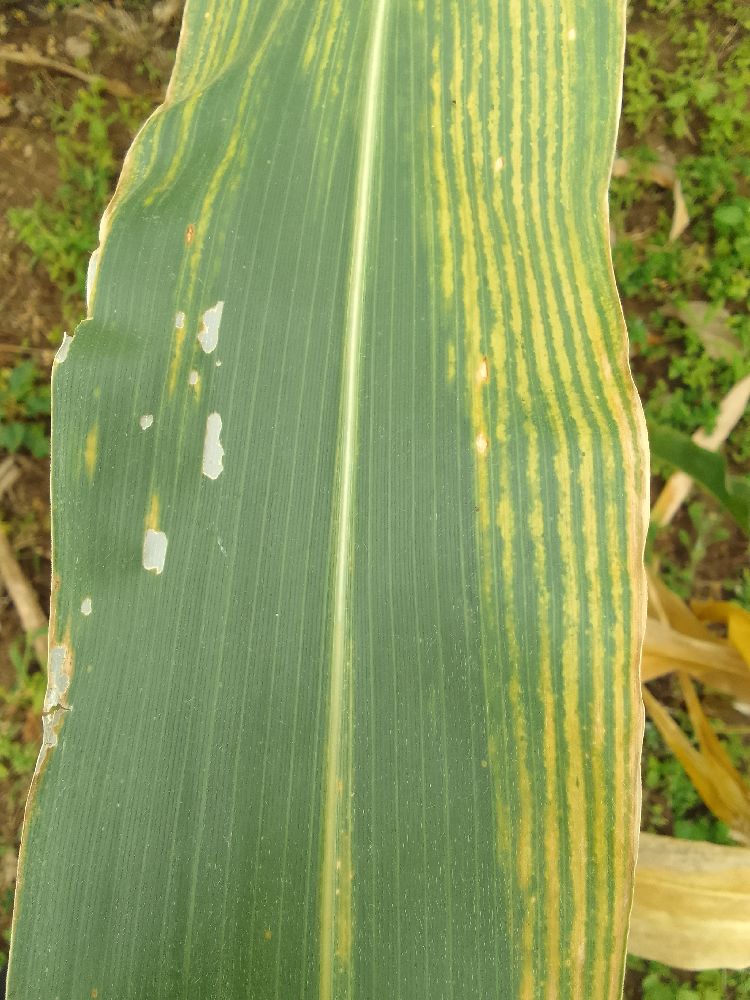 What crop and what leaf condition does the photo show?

maize, maize lethal necrosis
